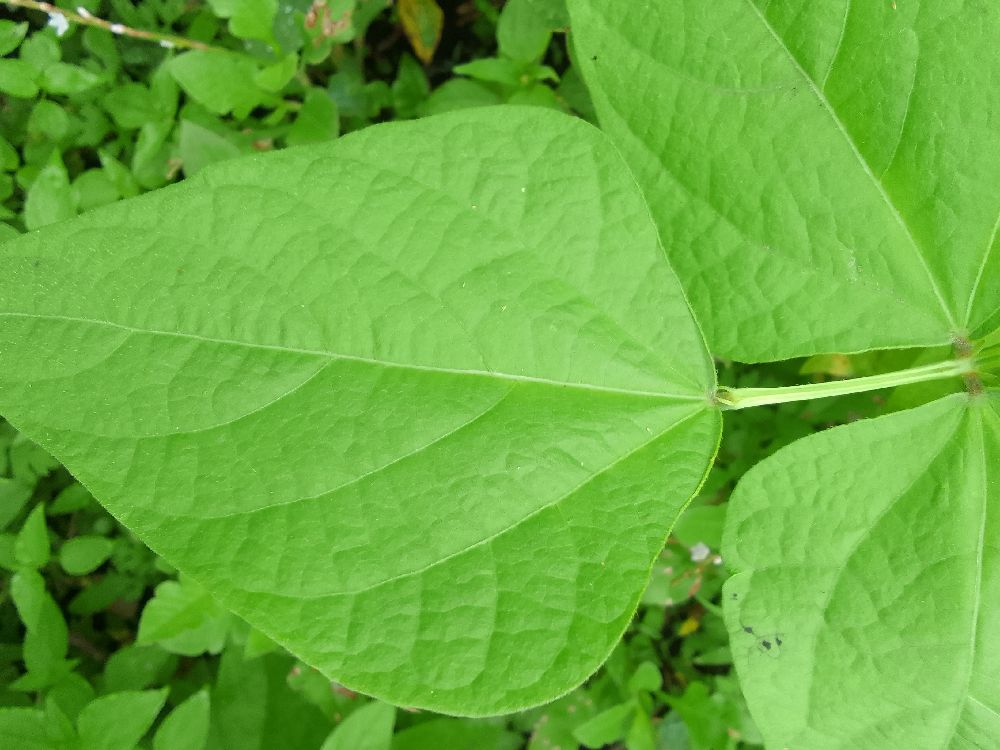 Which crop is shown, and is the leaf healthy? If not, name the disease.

common bean, healthy
